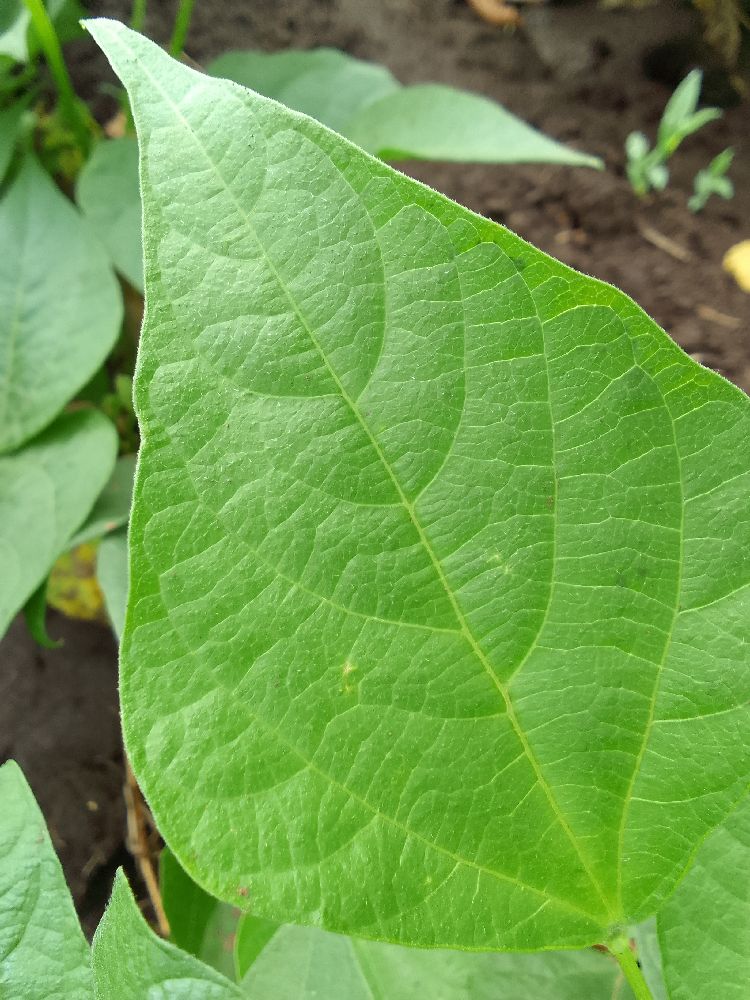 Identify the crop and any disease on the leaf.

common bean, healthy
